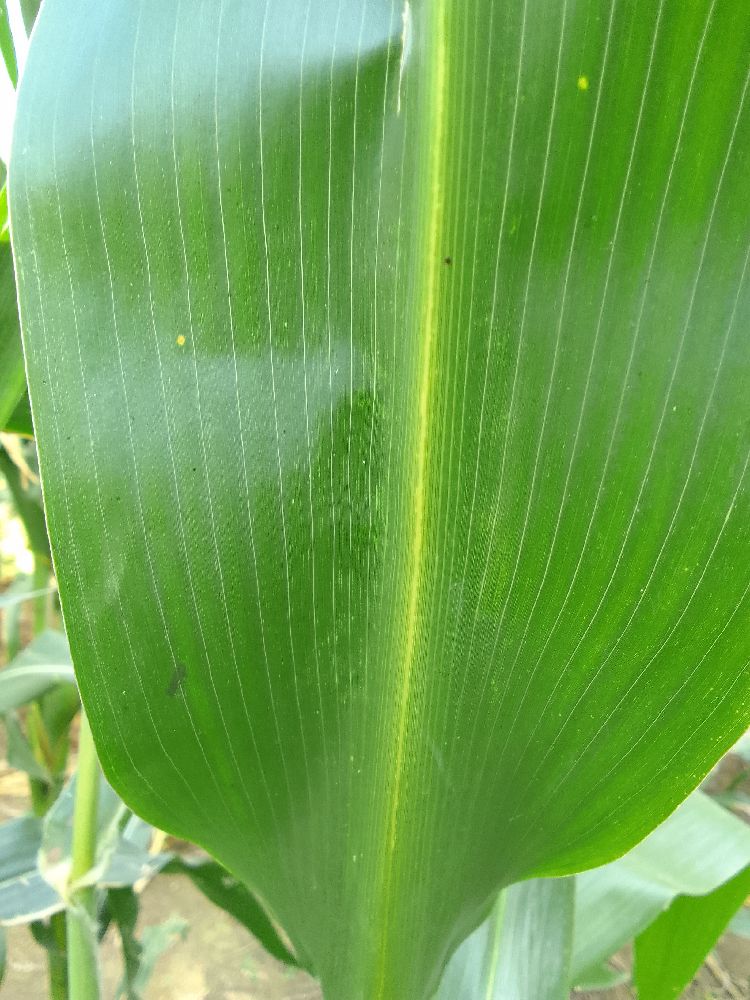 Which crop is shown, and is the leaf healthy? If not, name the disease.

maize, healthy
